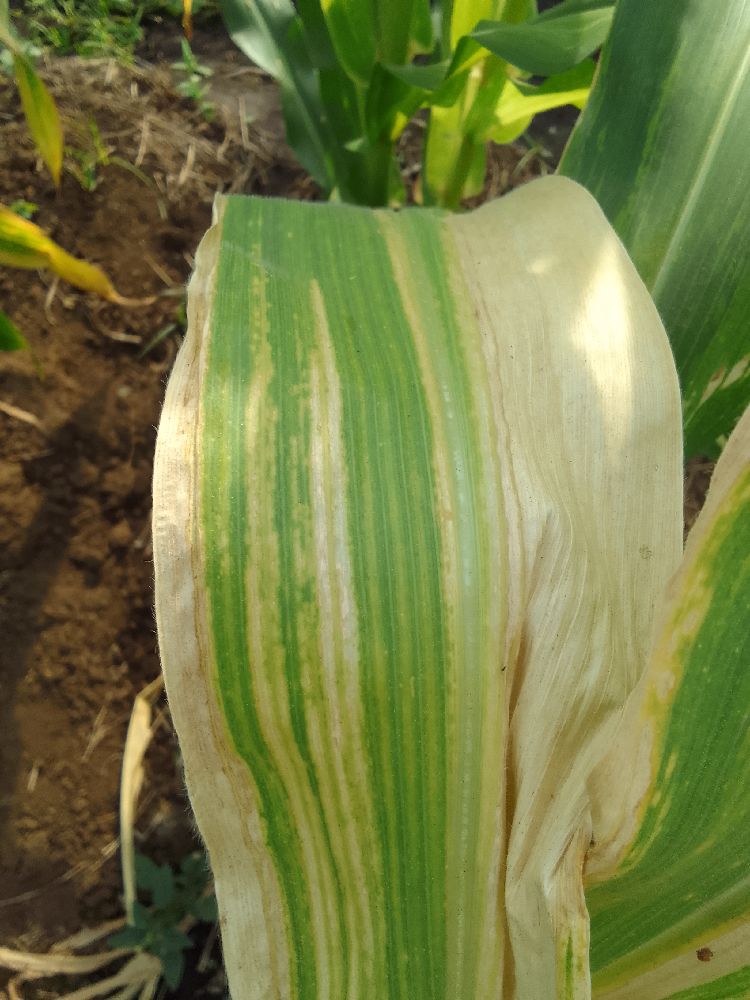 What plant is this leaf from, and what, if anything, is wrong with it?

maize, maize lethal necrosis
